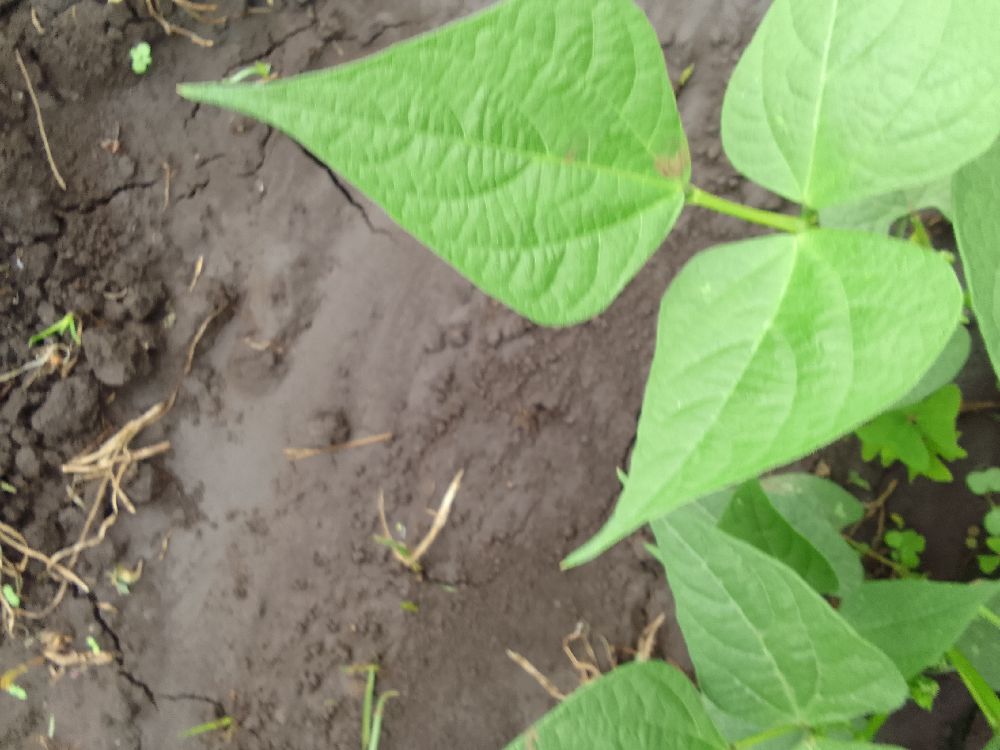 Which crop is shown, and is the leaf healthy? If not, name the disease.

common bean, healthy
